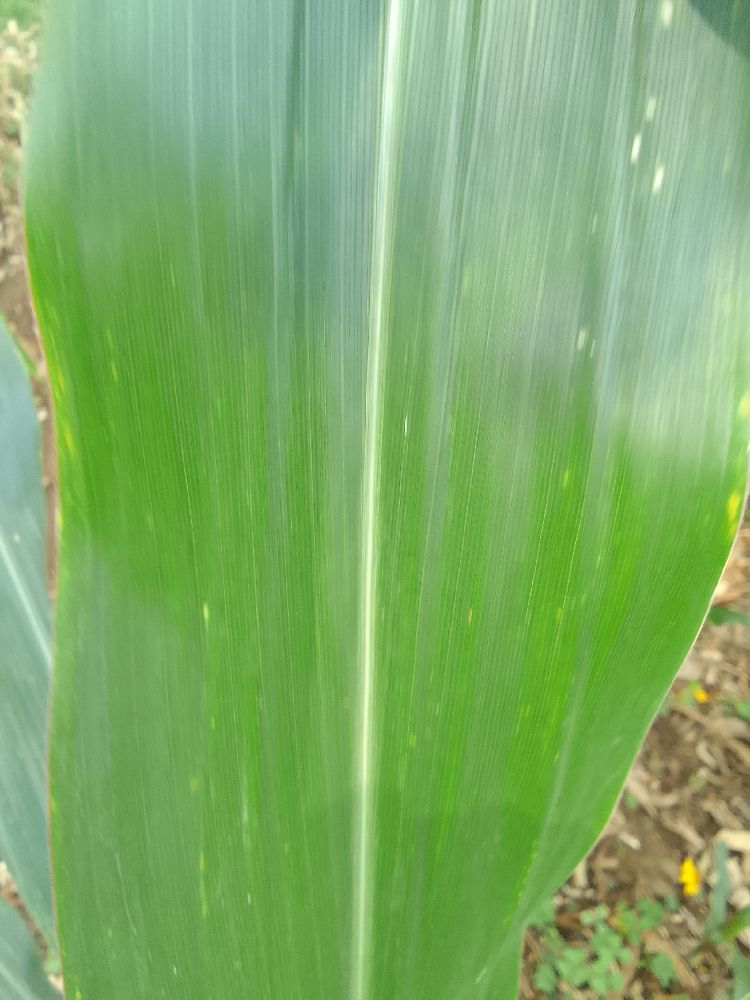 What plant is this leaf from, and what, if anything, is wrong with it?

maize, healthy
